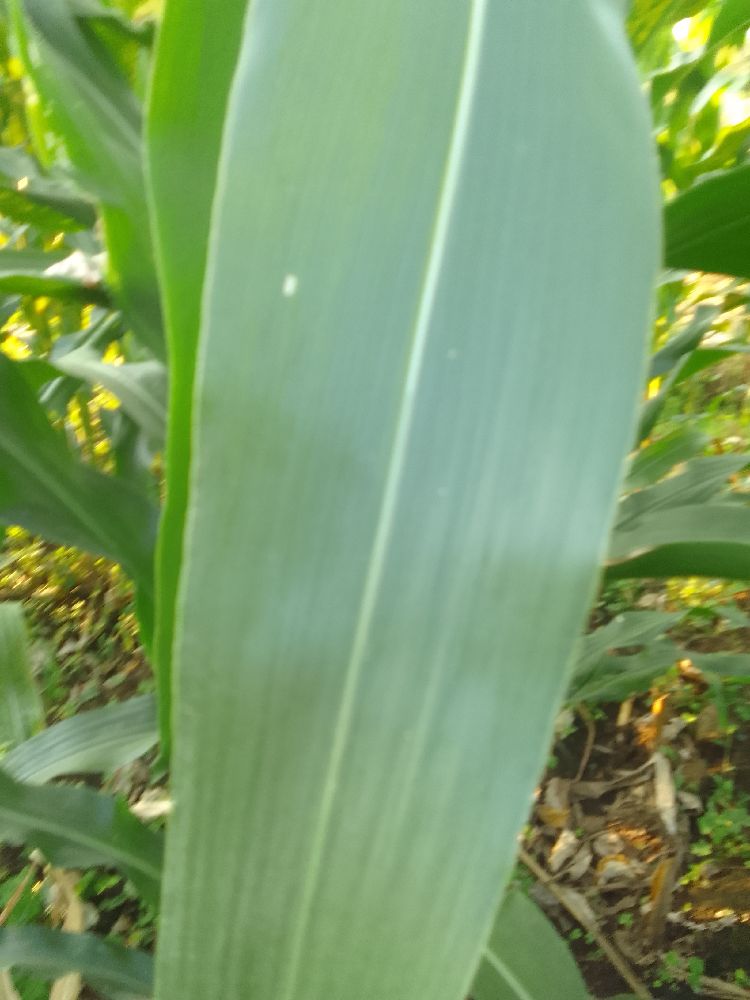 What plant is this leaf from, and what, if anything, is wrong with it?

maize, healthy
